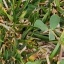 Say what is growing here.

unstructured weed
